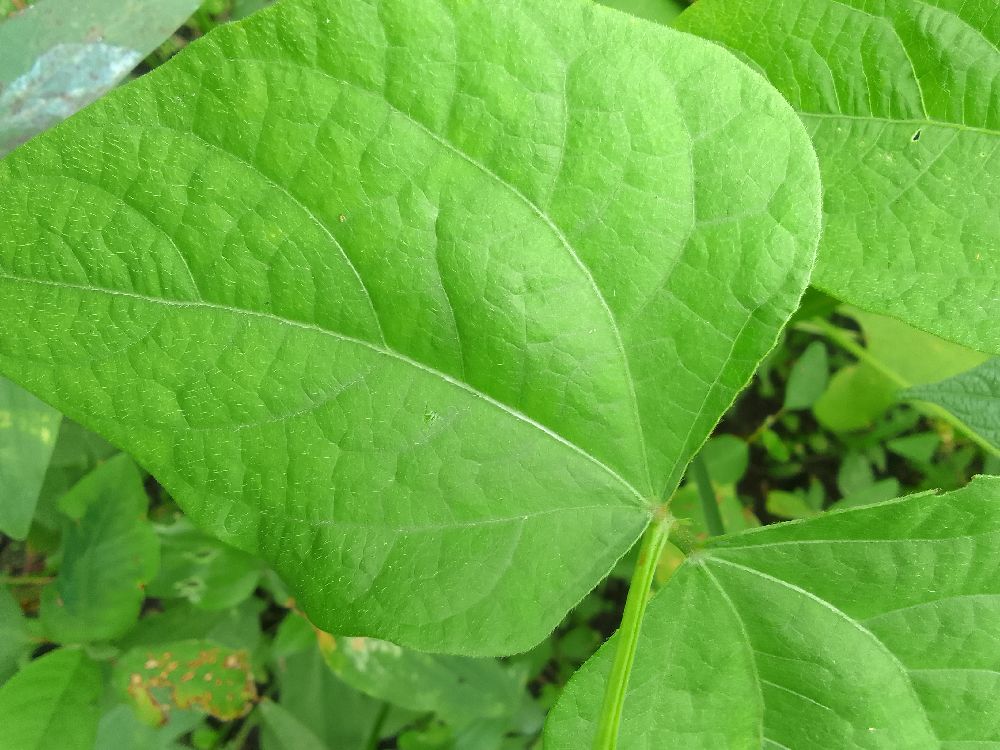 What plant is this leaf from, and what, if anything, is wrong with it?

common bean, healthy
